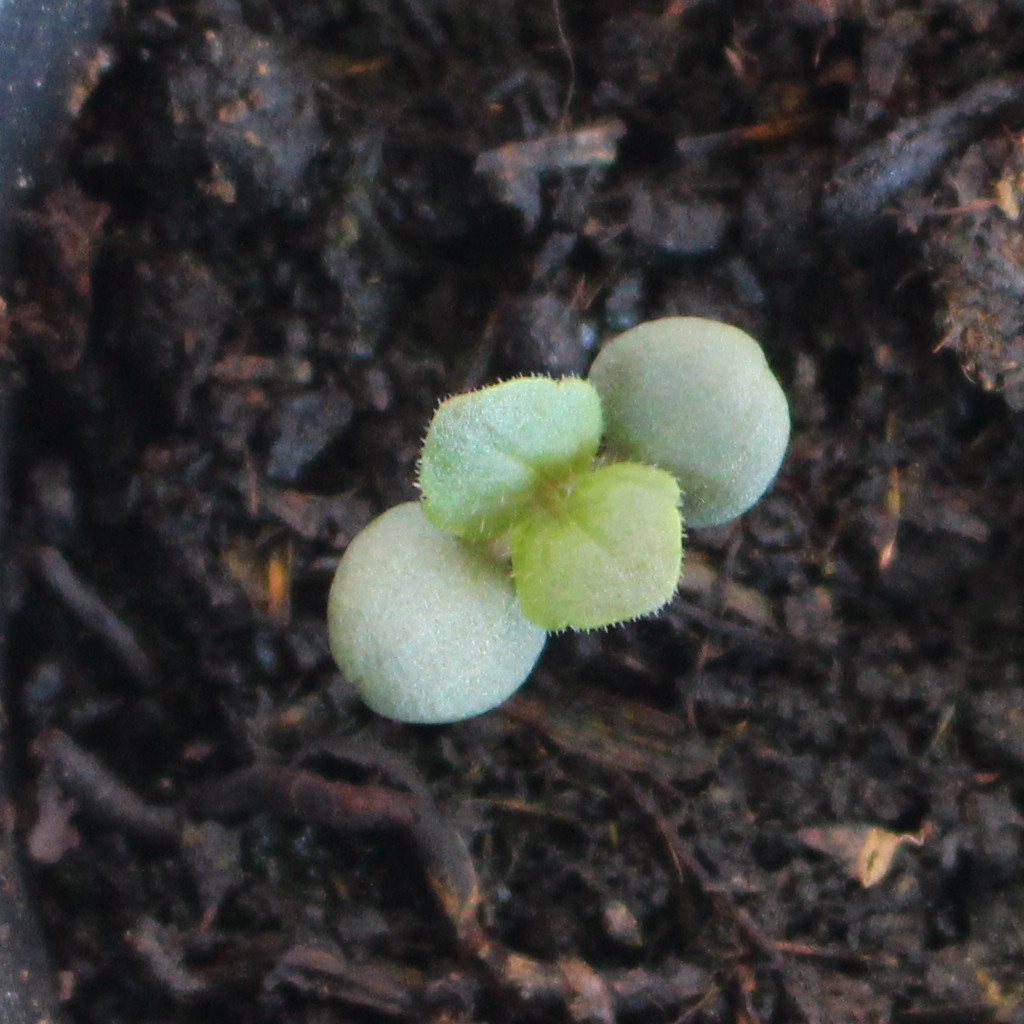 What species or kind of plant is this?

Veronica persica
